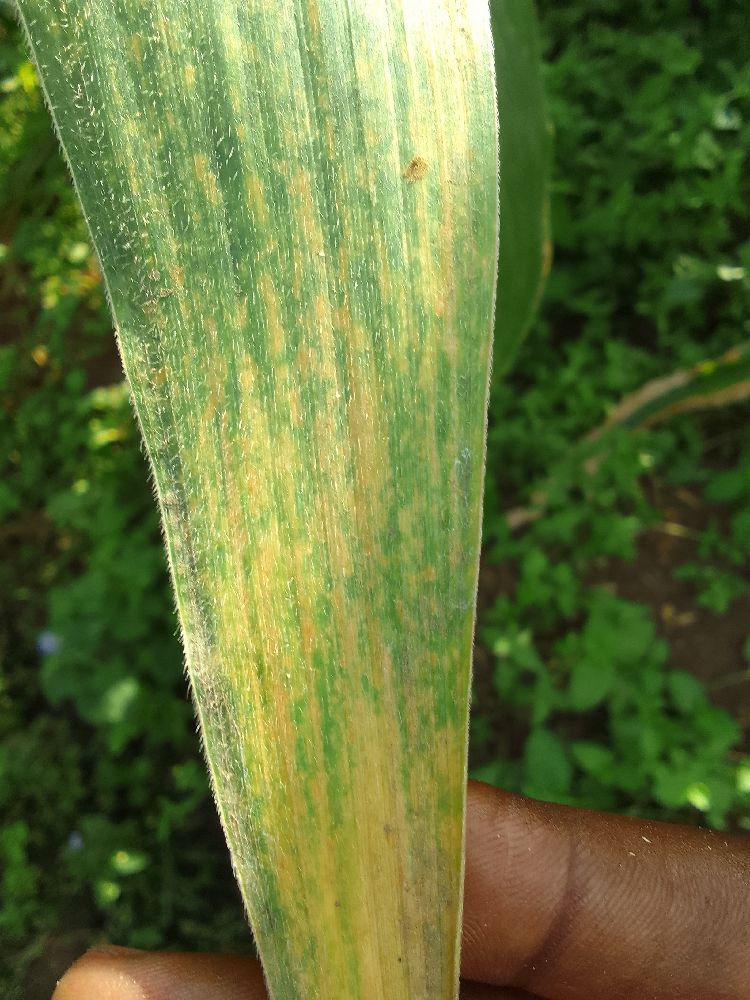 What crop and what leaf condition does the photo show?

maize, maize lethal necrosis
